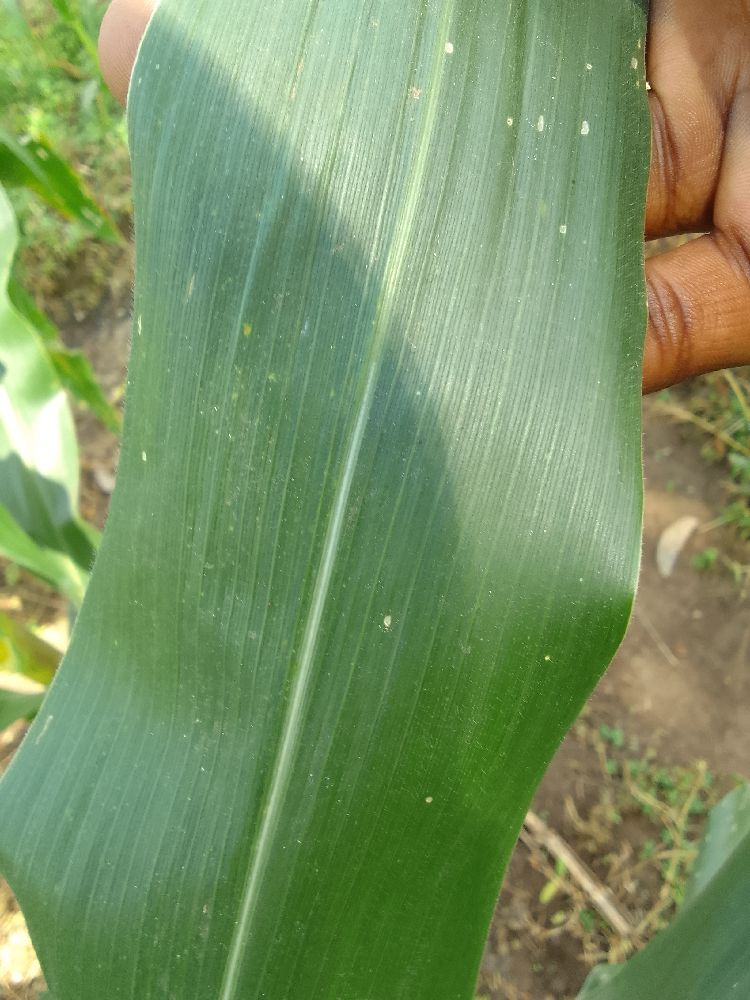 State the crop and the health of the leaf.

maize, healthy
